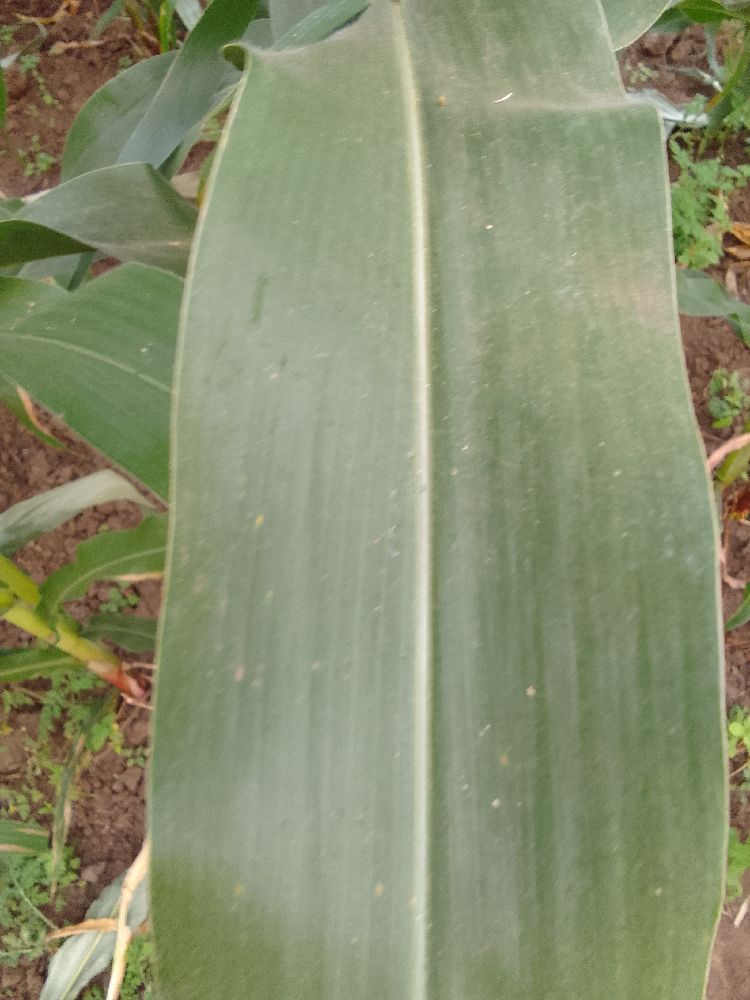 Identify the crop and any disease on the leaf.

maize, healthy
